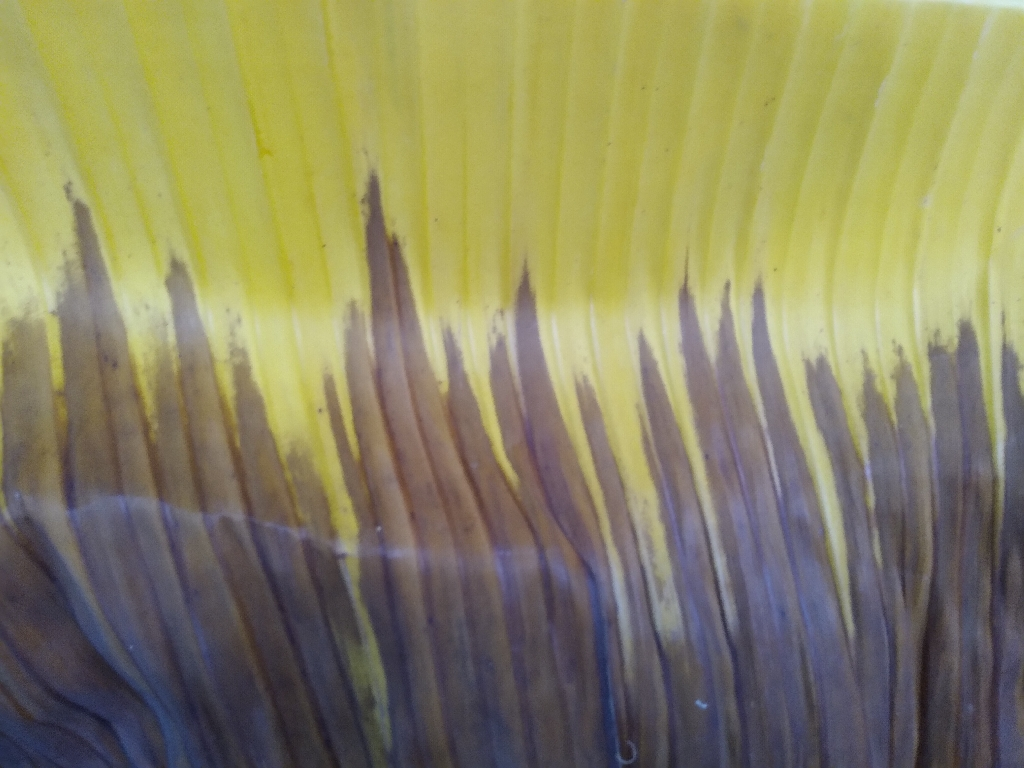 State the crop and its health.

banana, fusarium wilt race 1
